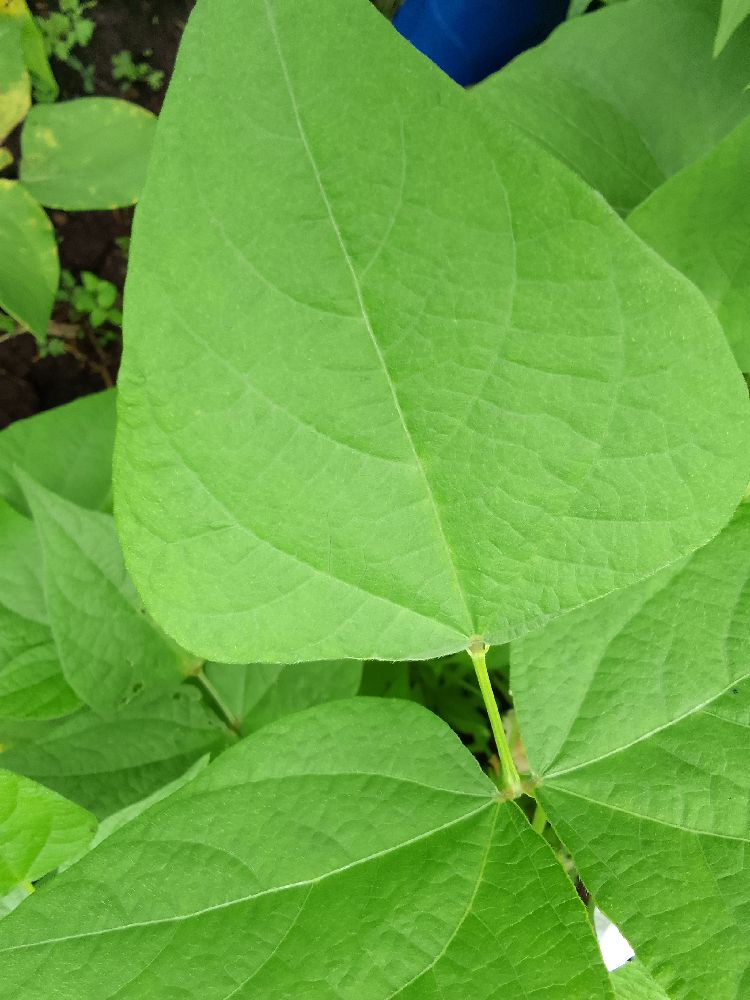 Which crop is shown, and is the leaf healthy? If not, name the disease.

common bean, healthy
